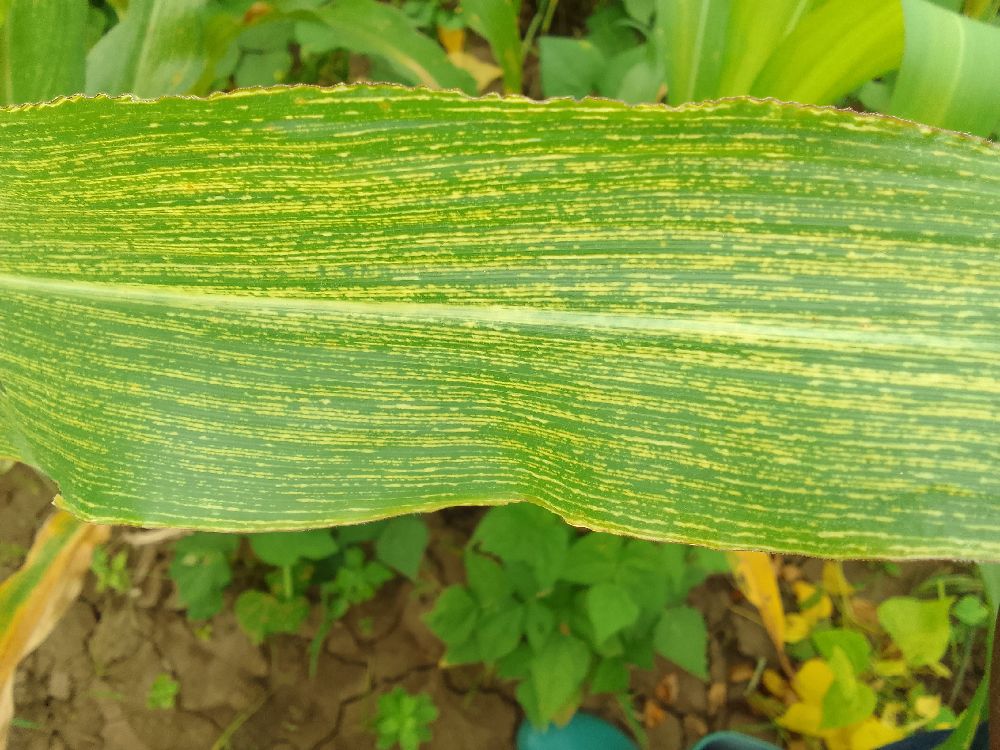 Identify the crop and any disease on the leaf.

maize, maize streak virus
